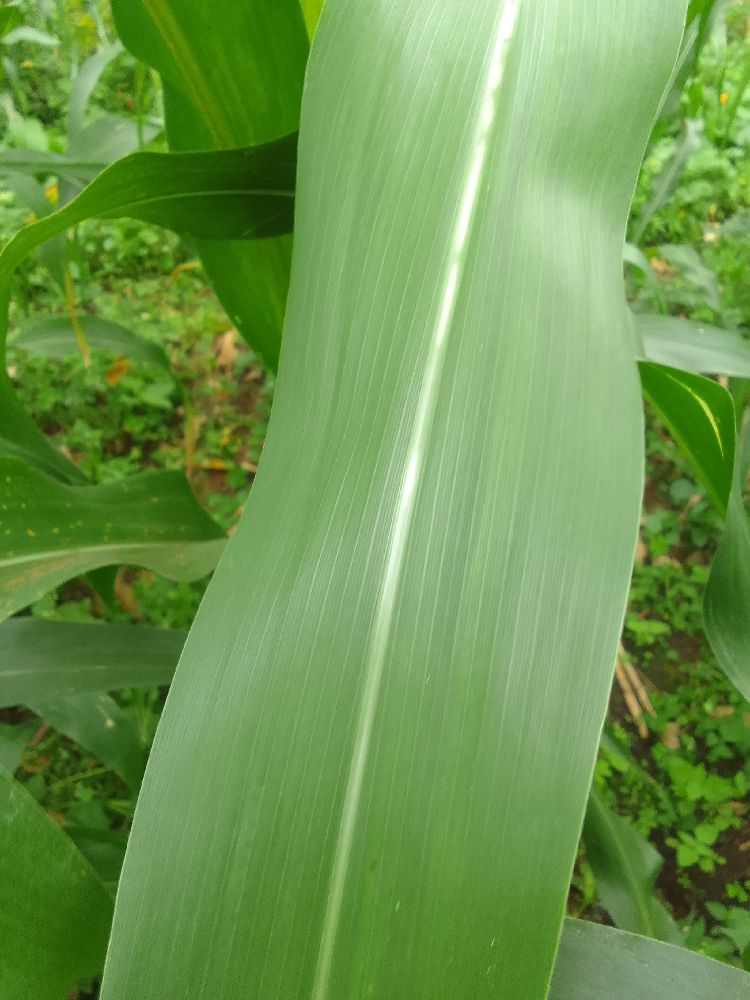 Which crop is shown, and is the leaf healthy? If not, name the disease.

maize, healthy
